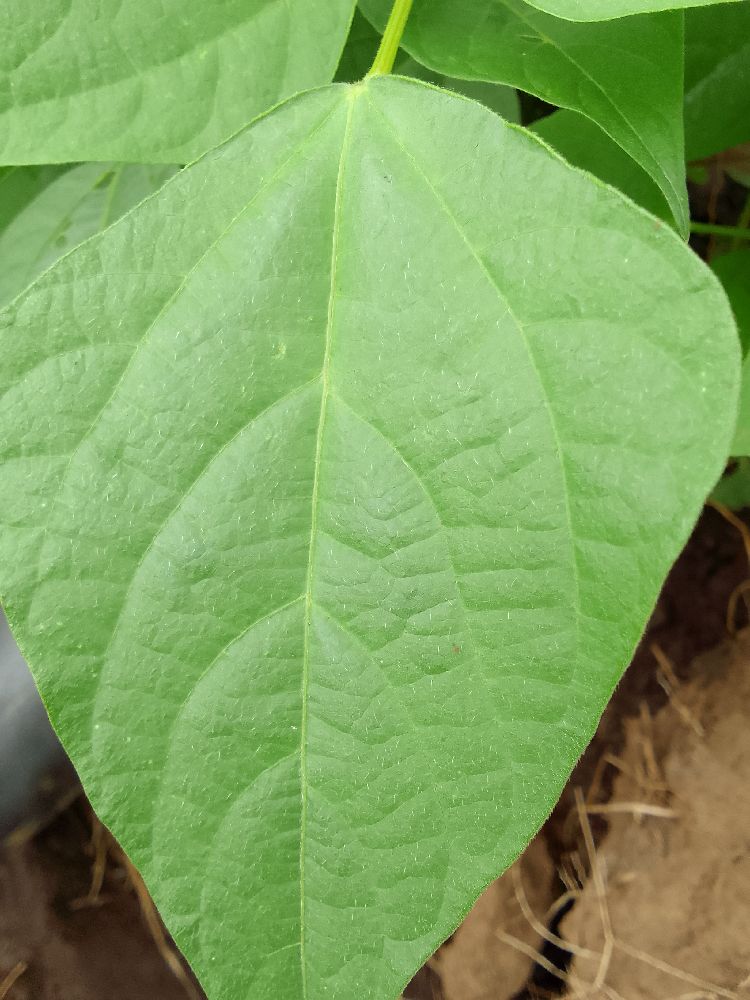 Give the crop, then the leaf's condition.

common bean, healthy
